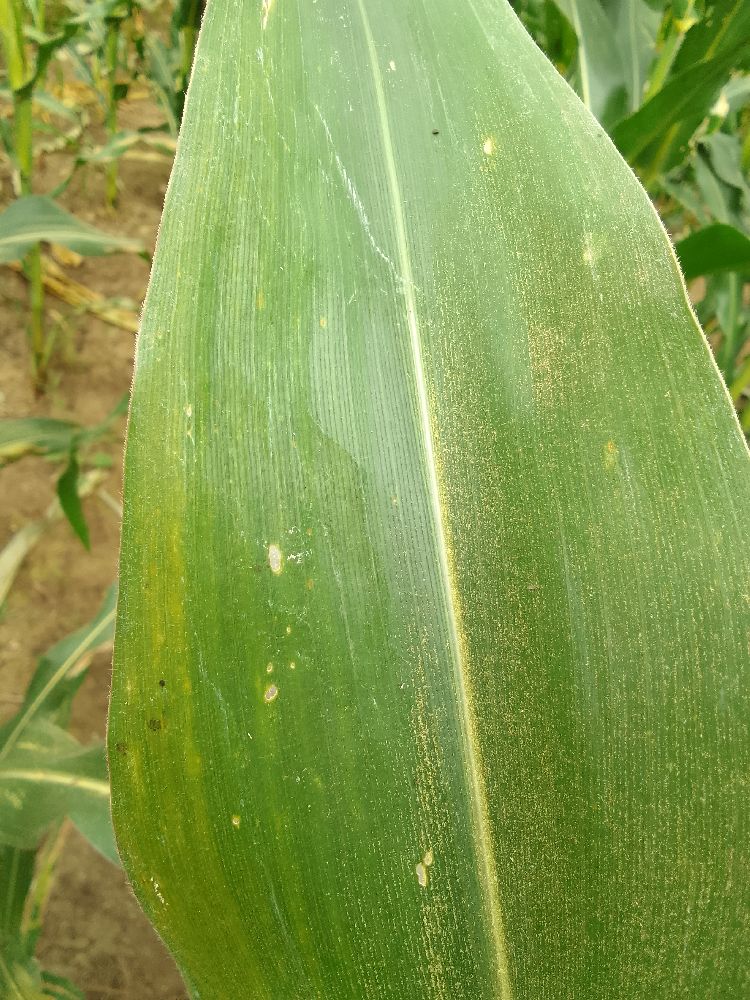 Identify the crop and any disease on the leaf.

maize, healthy
